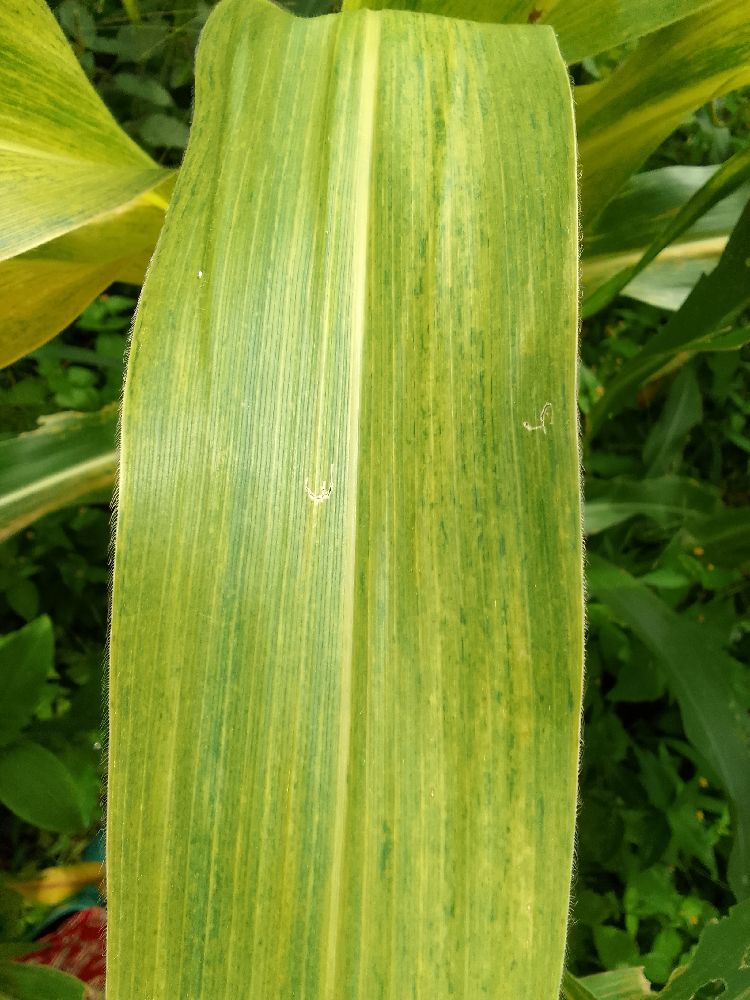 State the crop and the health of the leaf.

maize, maize lethal necrosis
